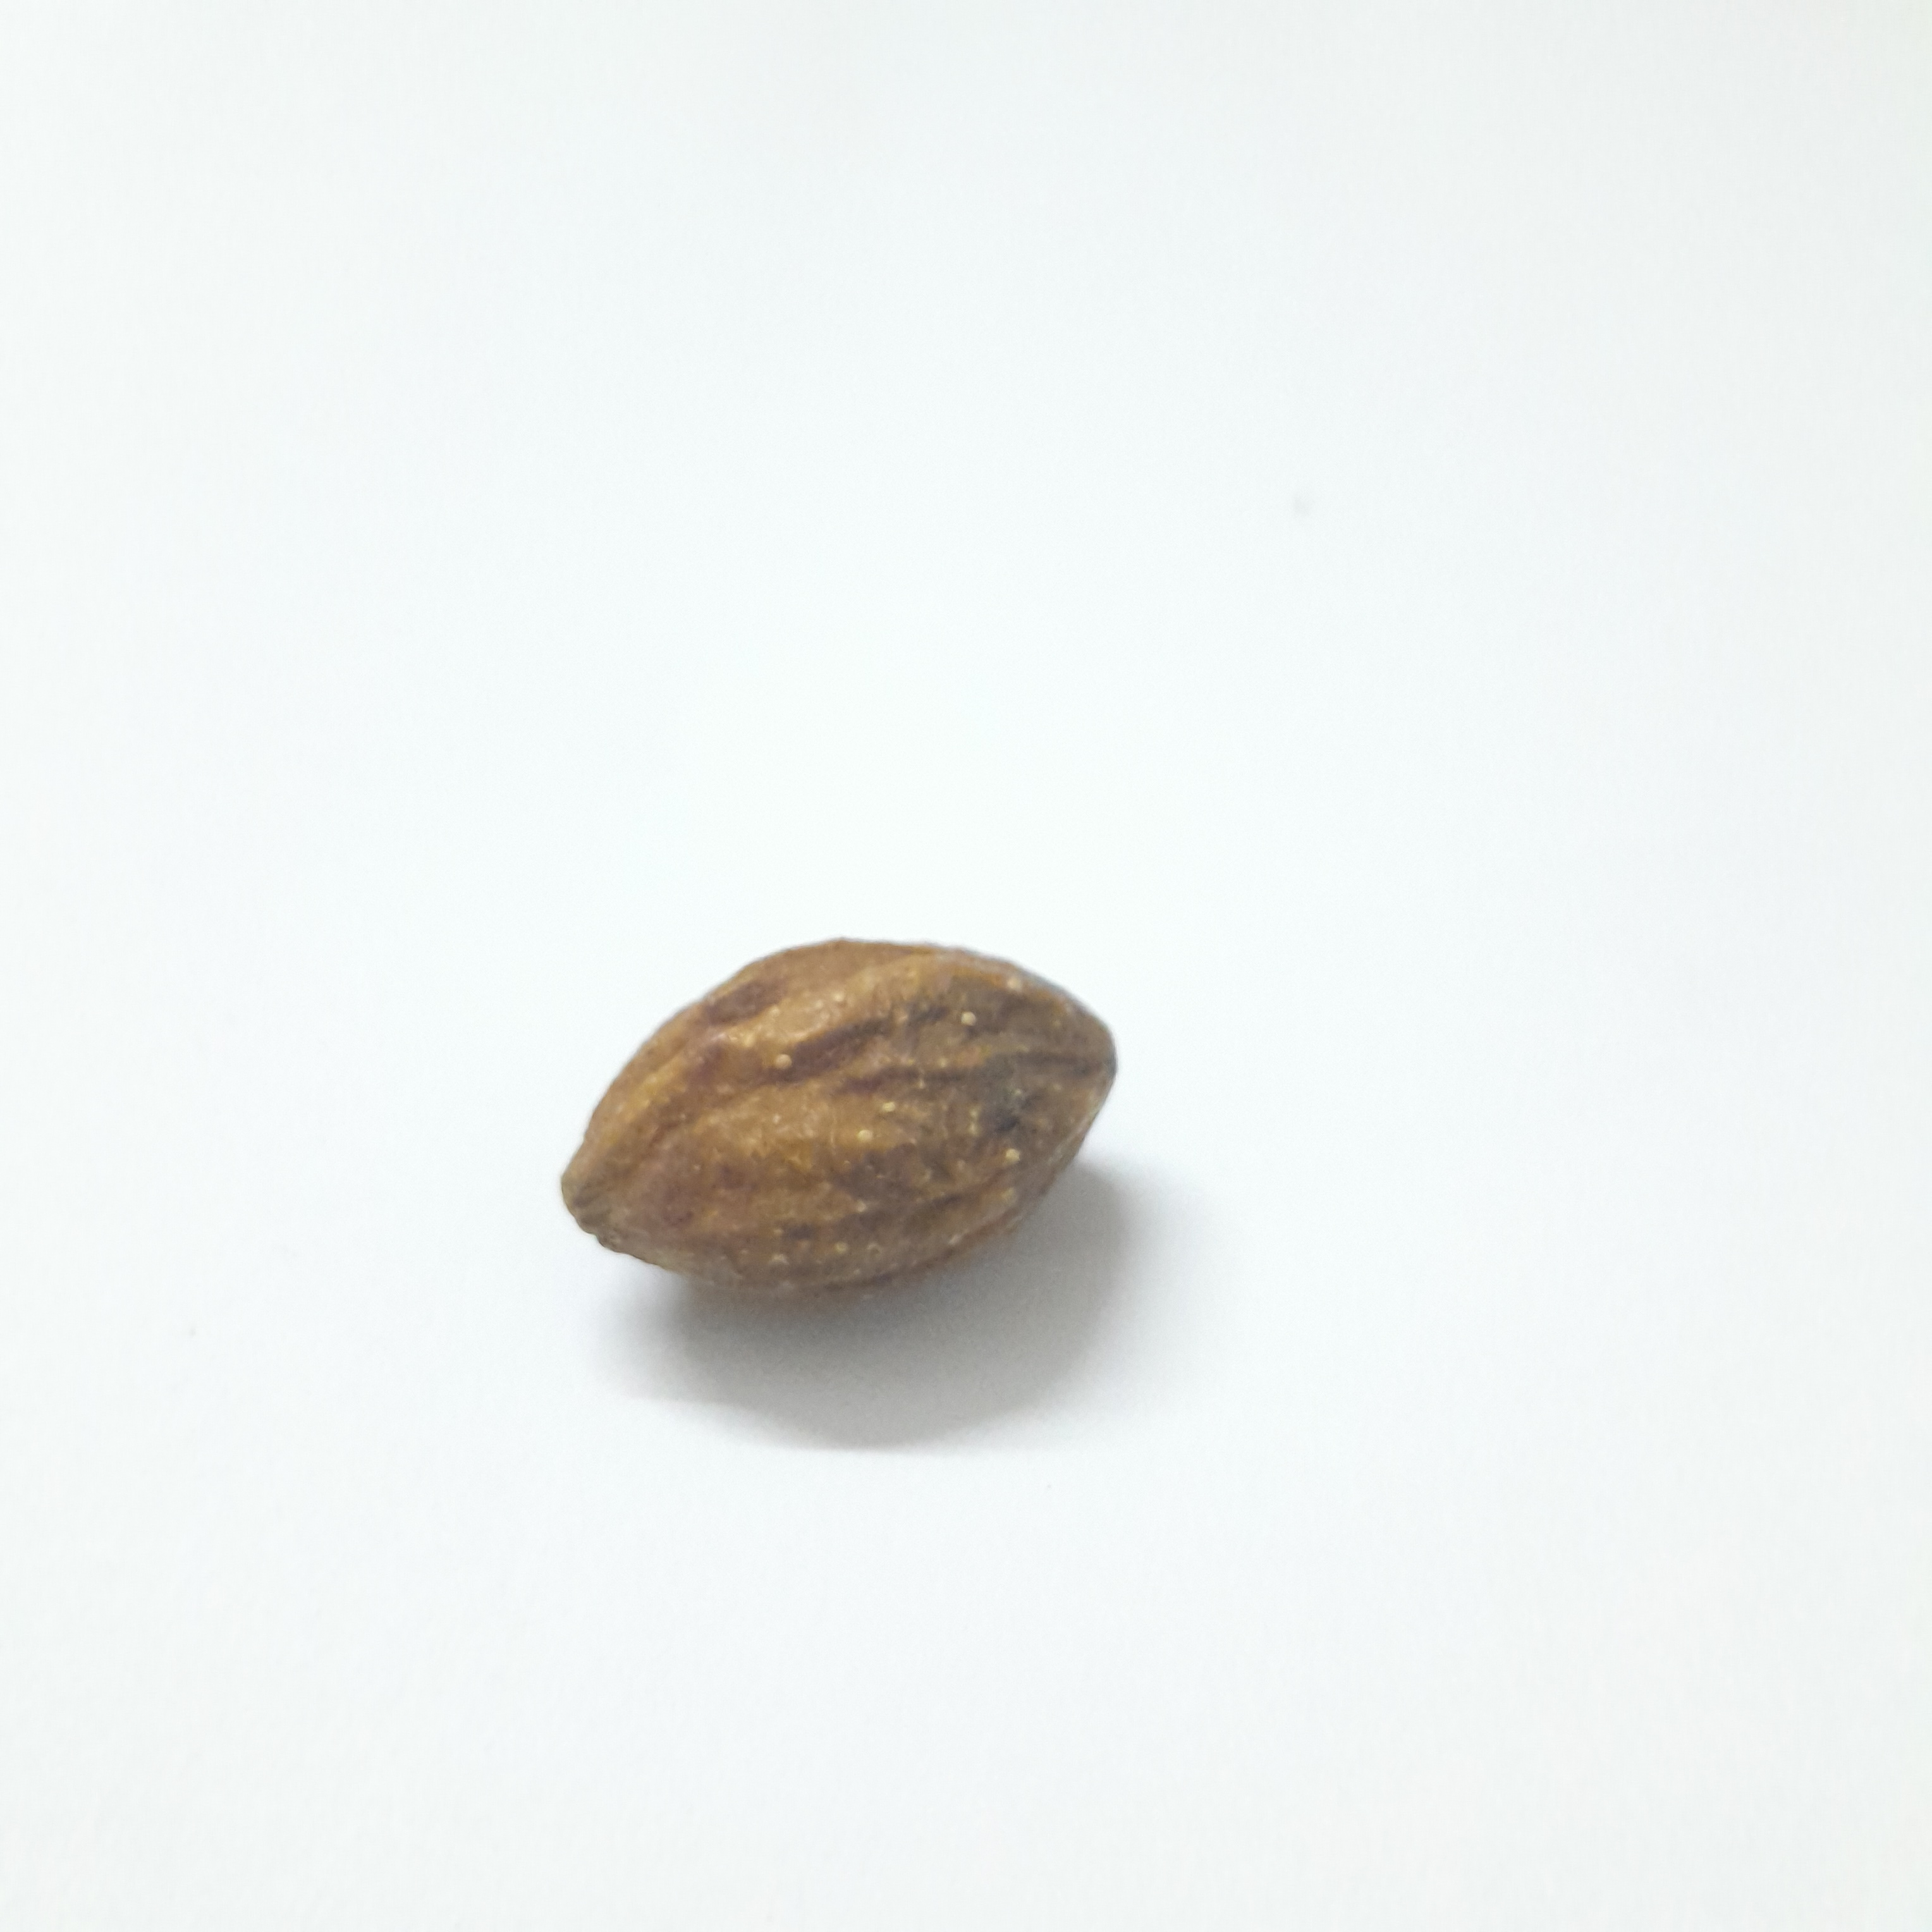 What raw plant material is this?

hirdaa
